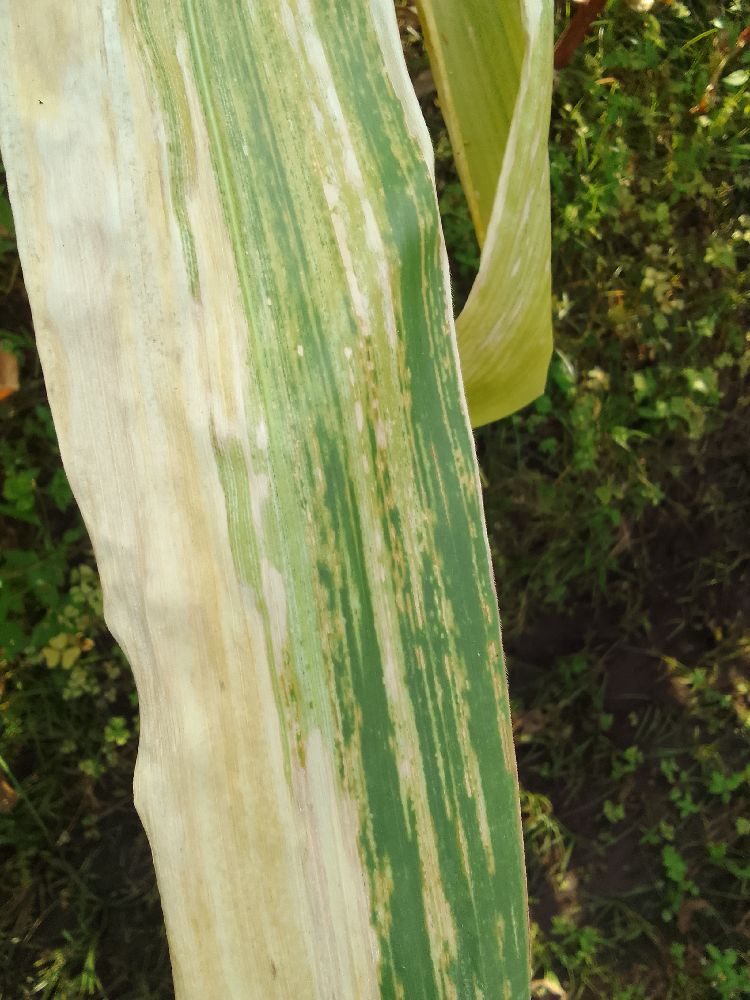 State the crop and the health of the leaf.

maize, maize lethal necrosis
